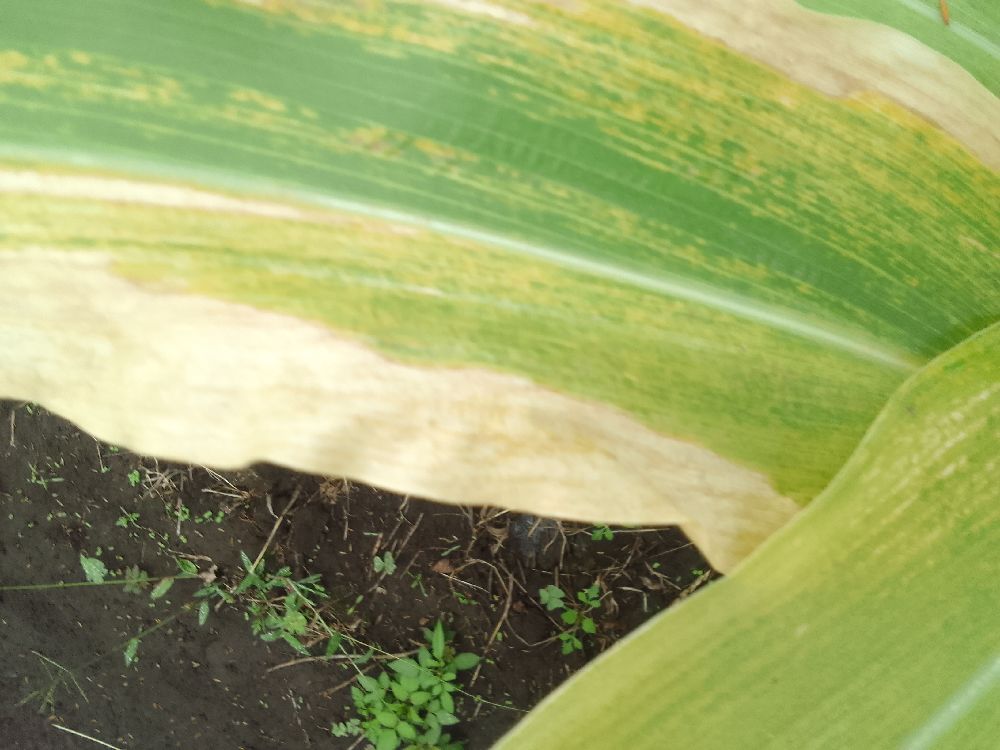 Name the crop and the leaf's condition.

maize, maize lethal necrosis
